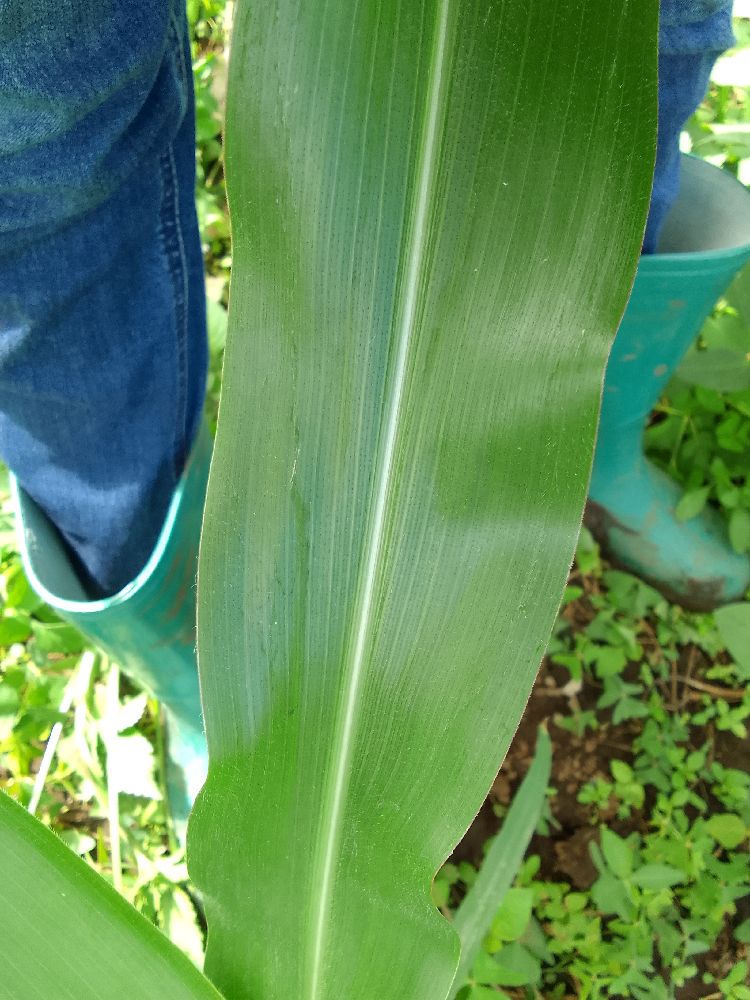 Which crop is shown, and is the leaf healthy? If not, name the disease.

maize, healthy
